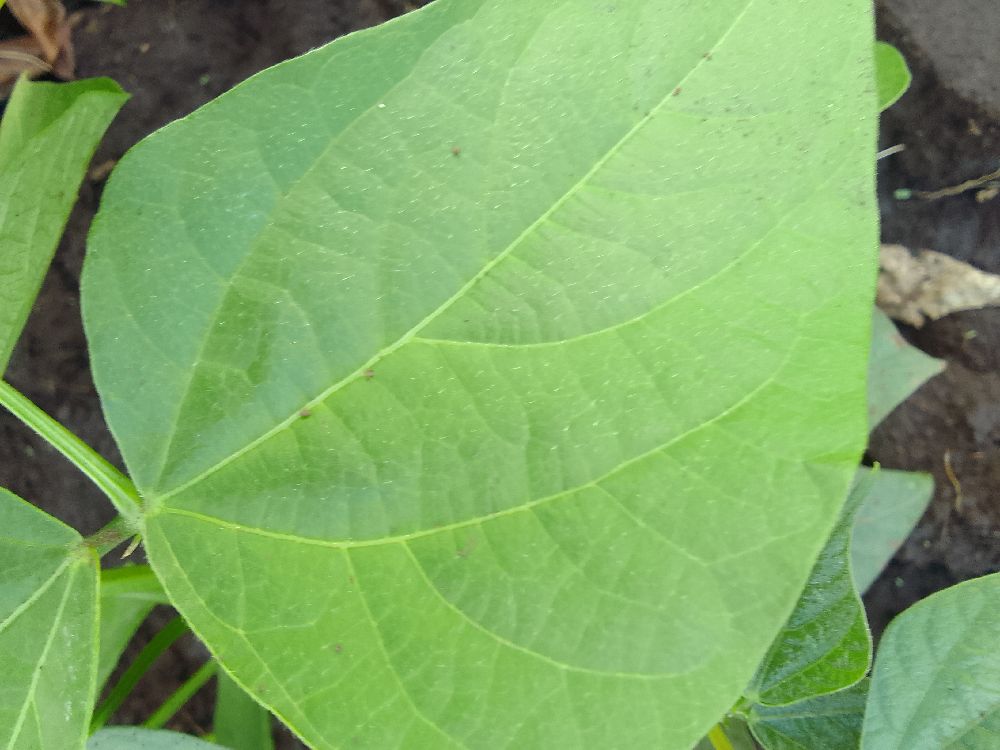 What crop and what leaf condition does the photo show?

common bean, healthy
